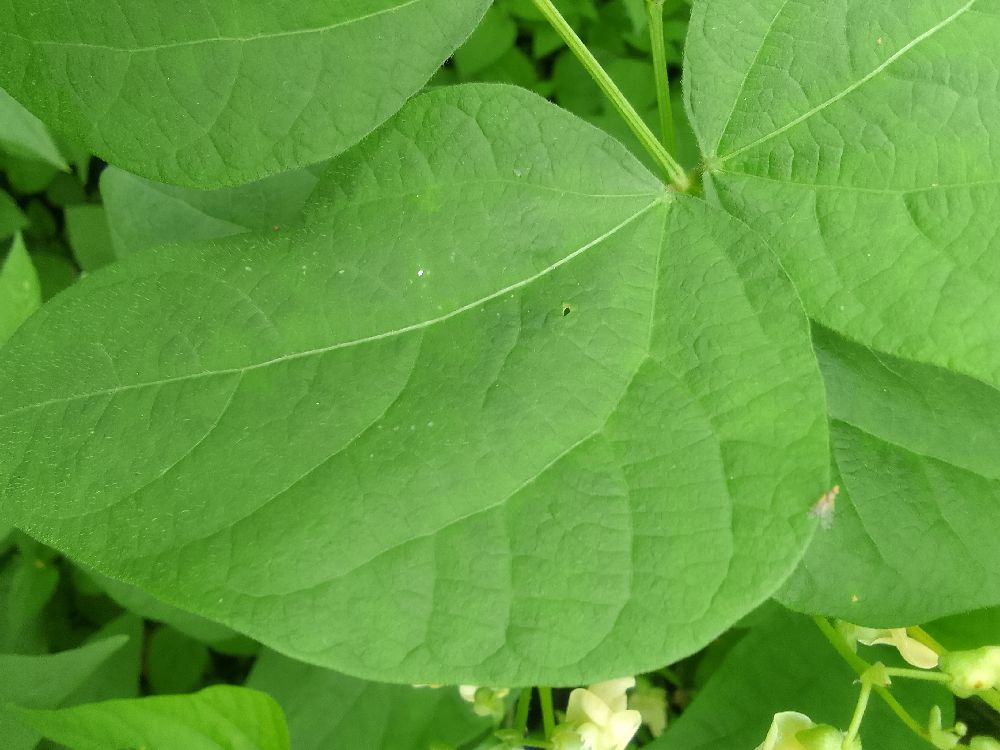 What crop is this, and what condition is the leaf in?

common bean, healthy
